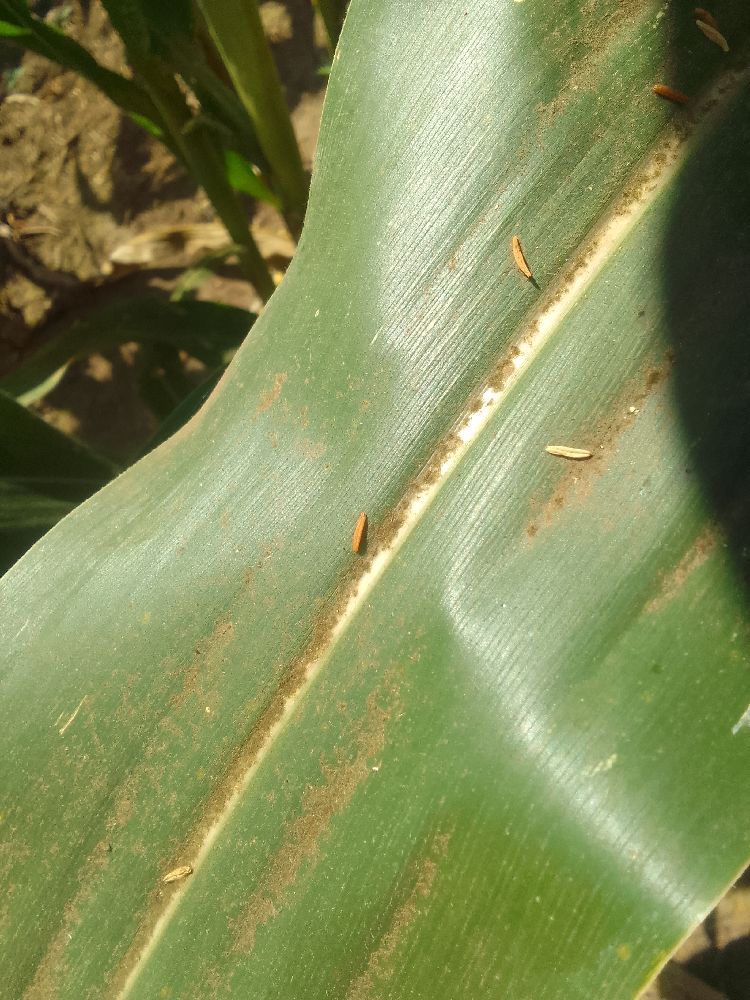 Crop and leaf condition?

maize, healthy
